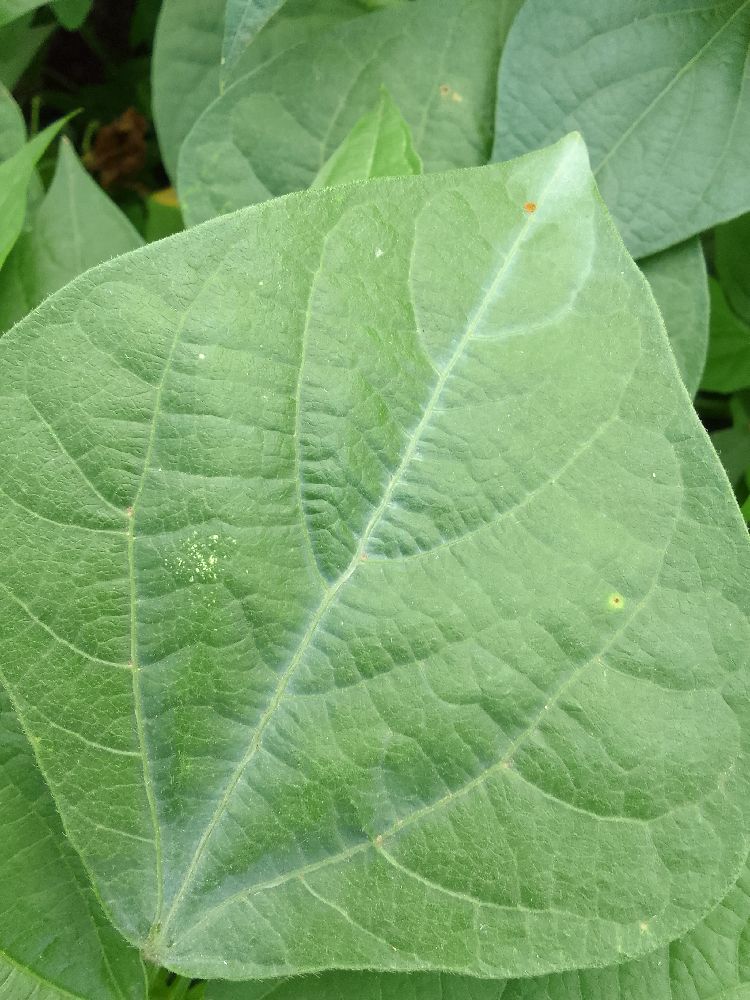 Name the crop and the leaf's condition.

common bean, healthy
